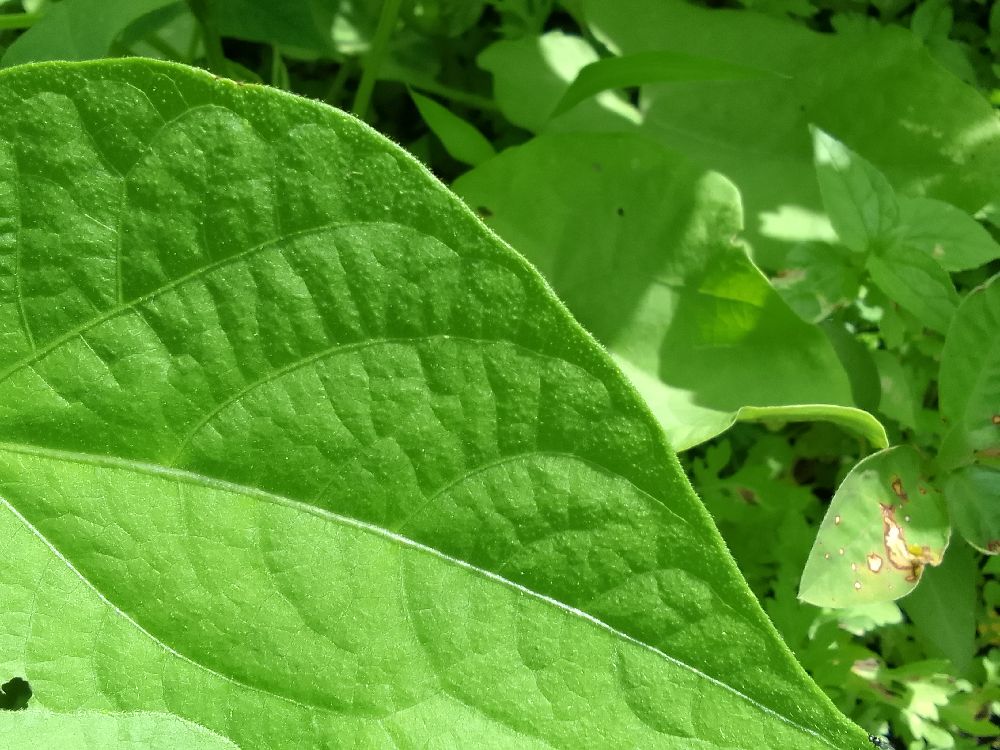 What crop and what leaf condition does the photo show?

common bean, healthy
